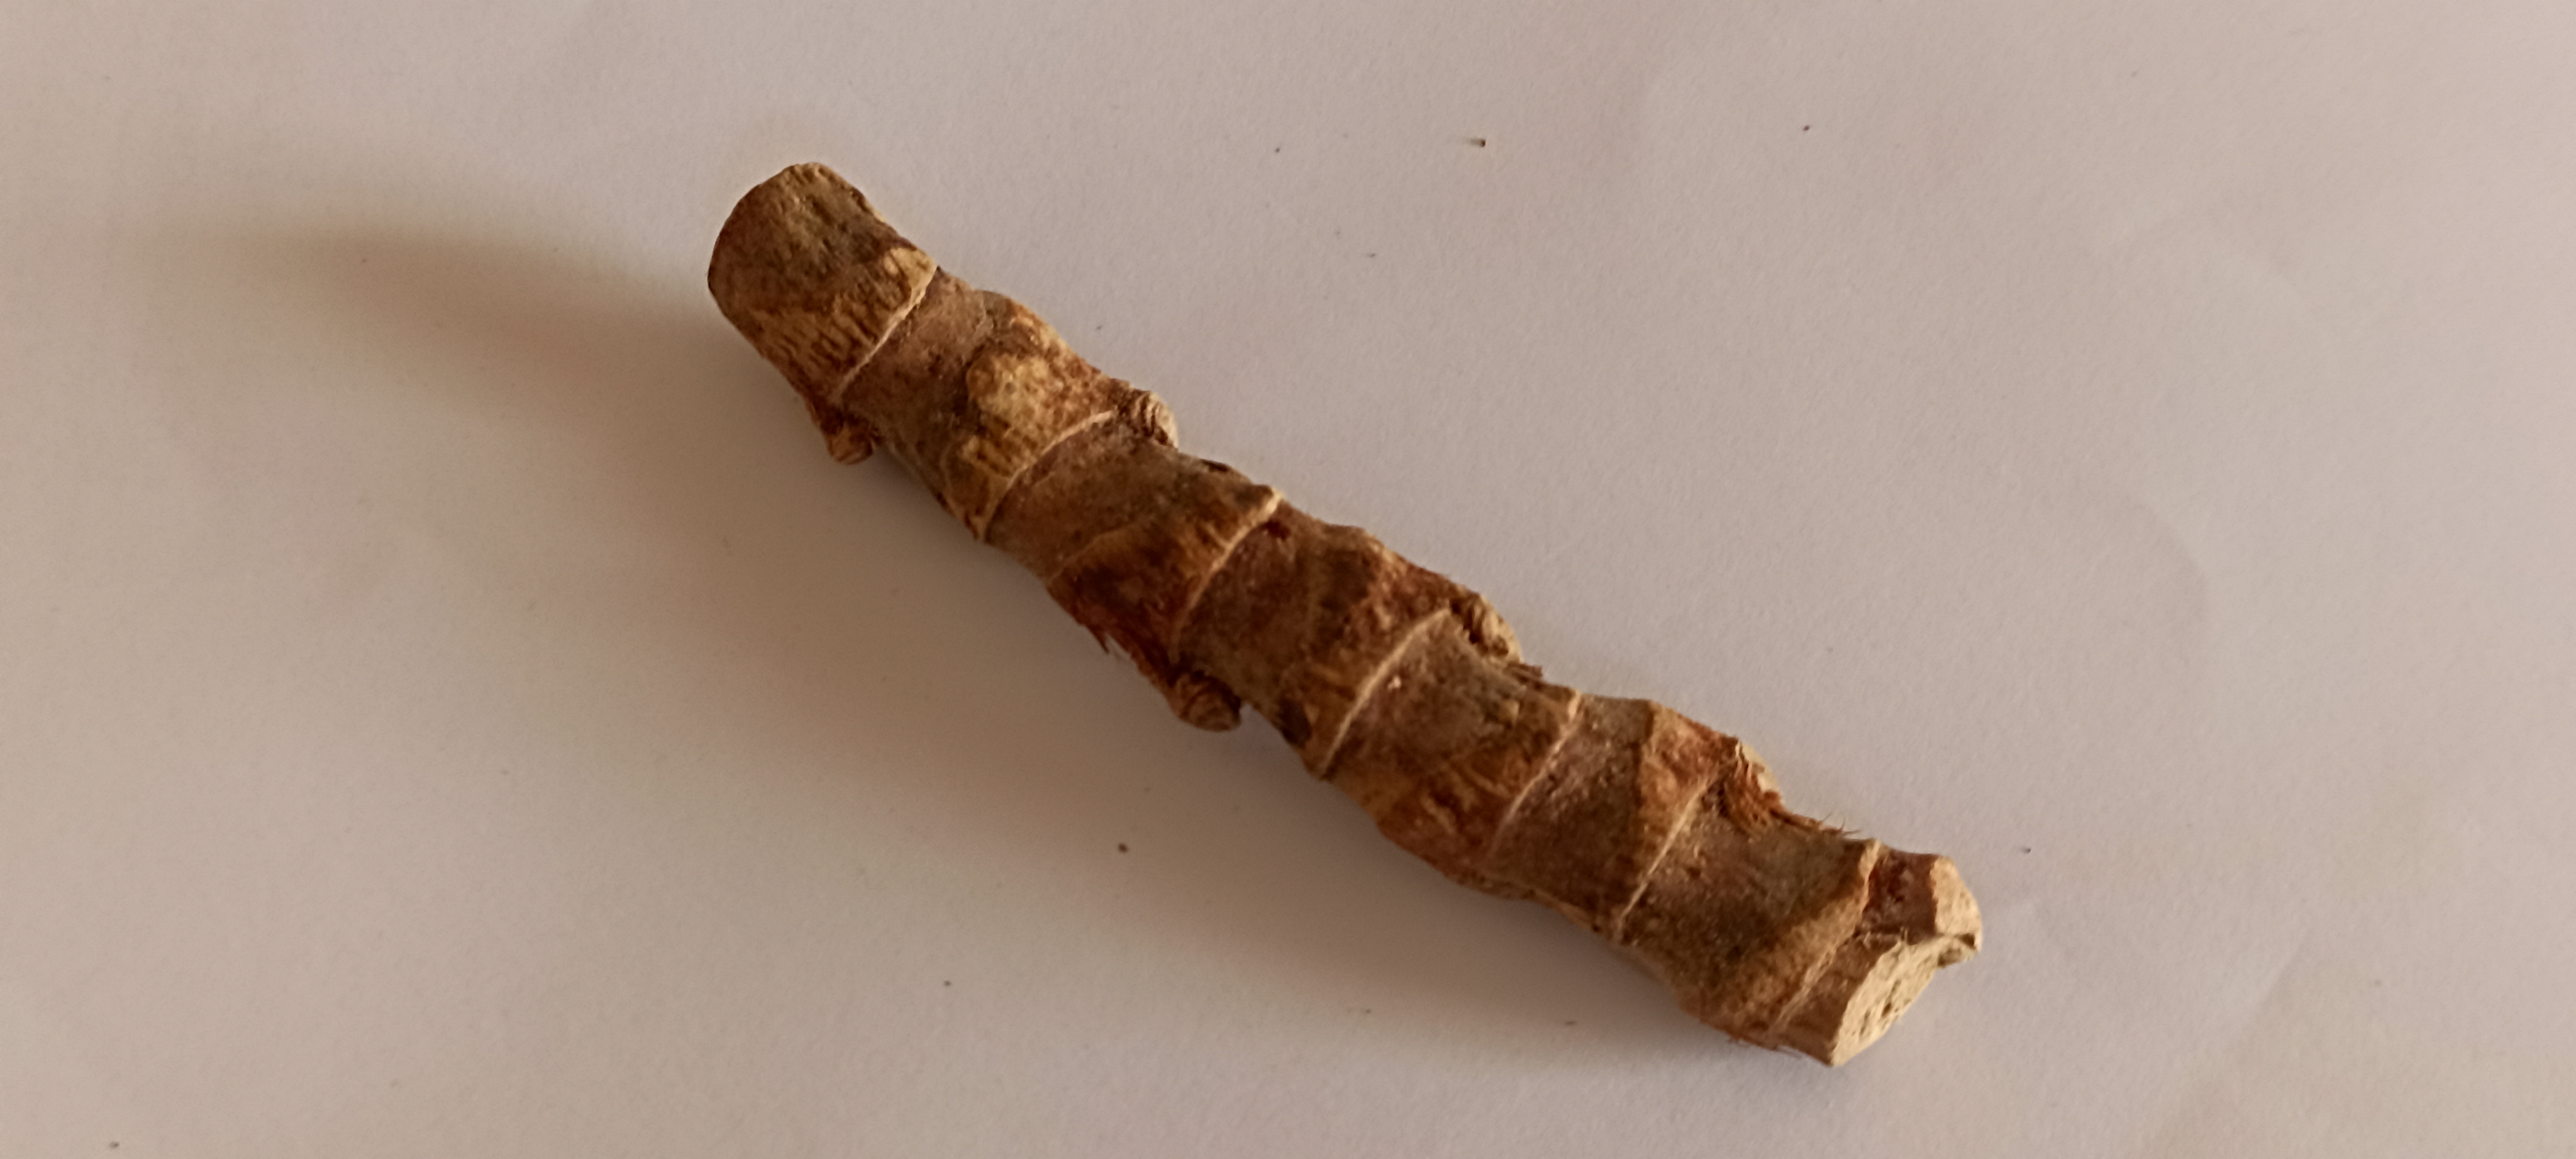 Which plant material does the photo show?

vekhand
